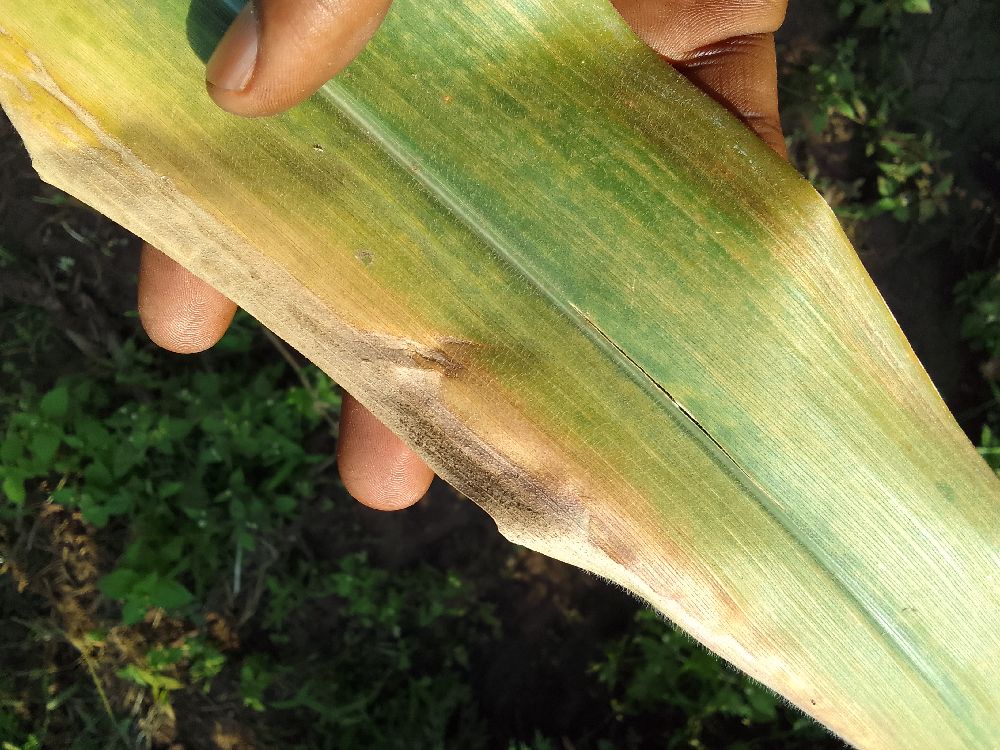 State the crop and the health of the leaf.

maize, maize lethal necrosis
